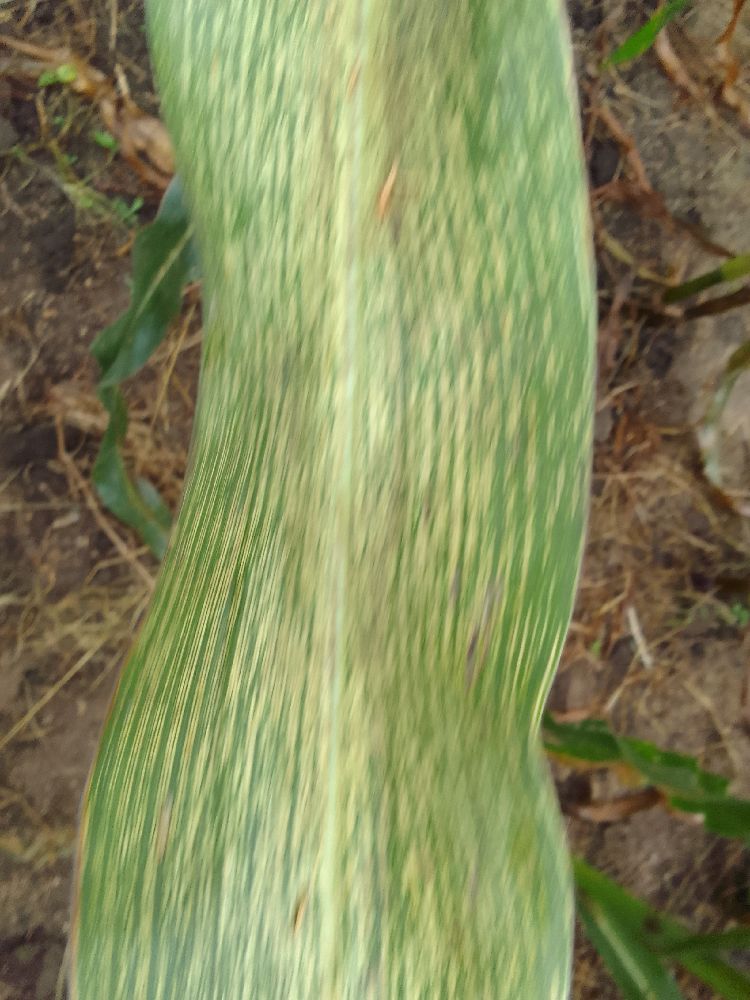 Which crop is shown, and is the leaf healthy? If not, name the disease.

maize, maize streak virus
